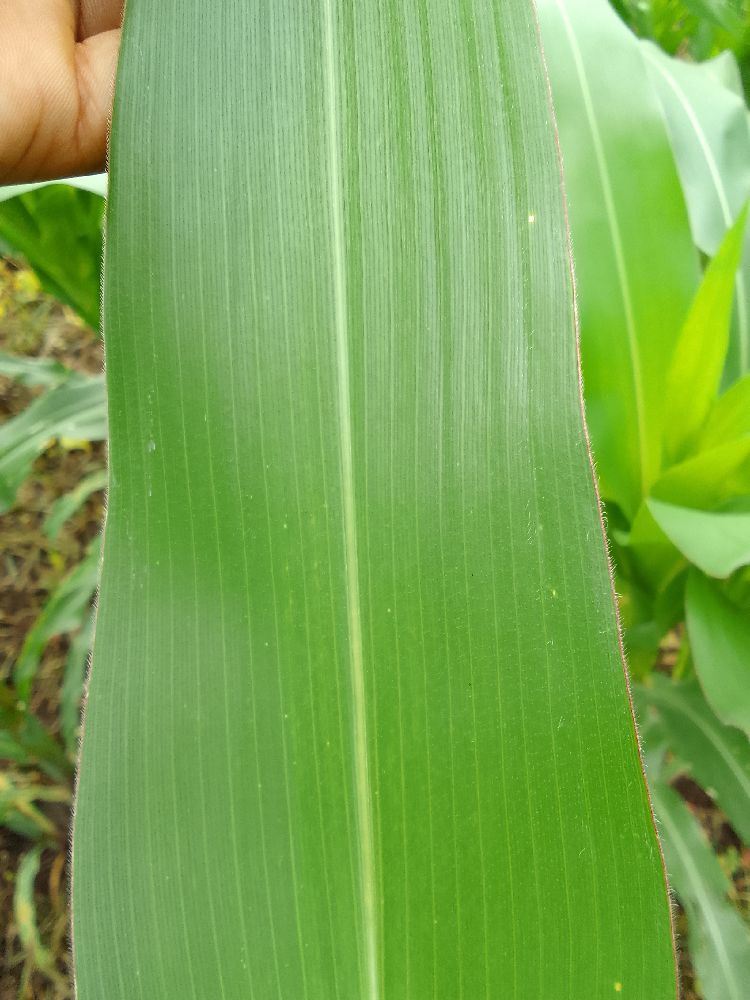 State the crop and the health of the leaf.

maize, healthy
